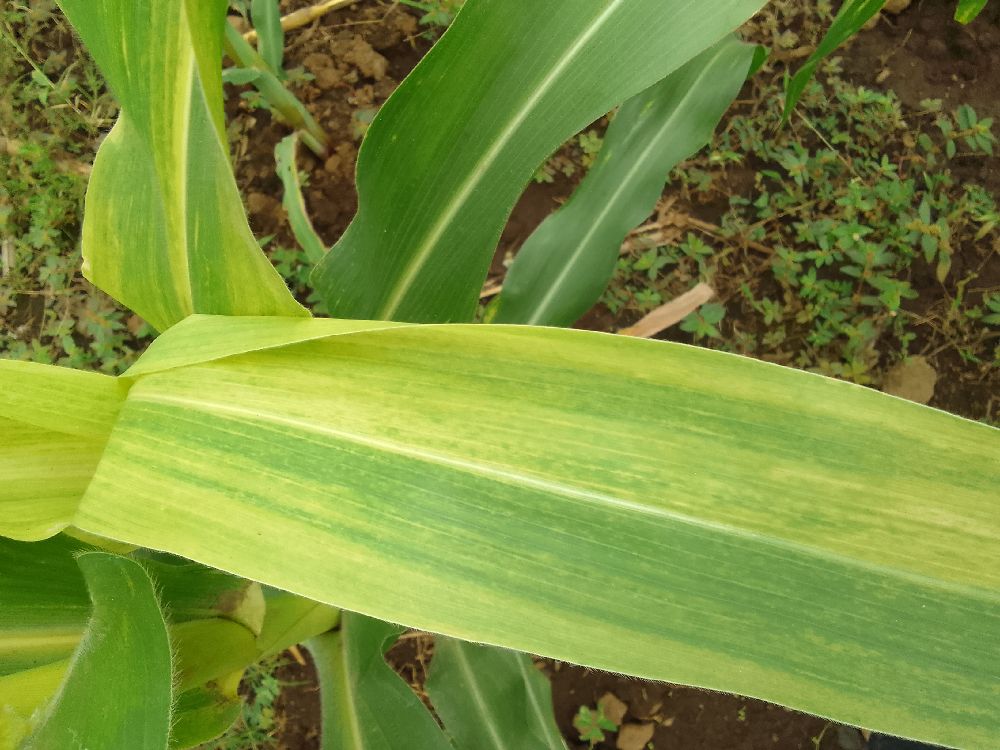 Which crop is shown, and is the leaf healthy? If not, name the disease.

maize, maize lethal necrosis
